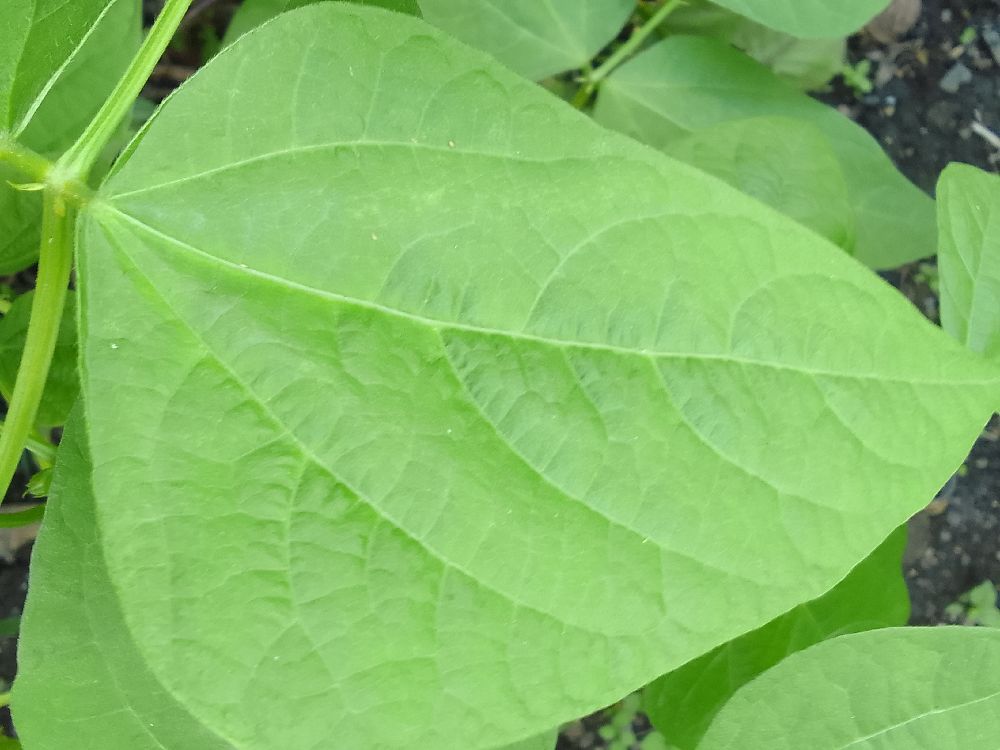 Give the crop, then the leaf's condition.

common bean, healthy
